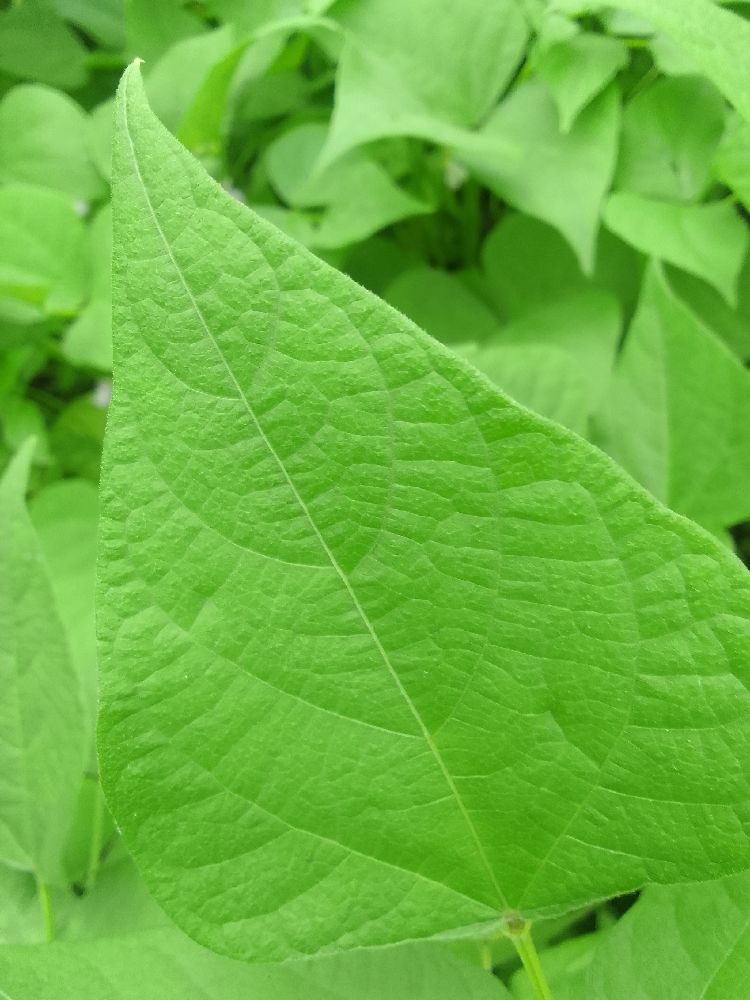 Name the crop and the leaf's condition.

common bean, healthy
